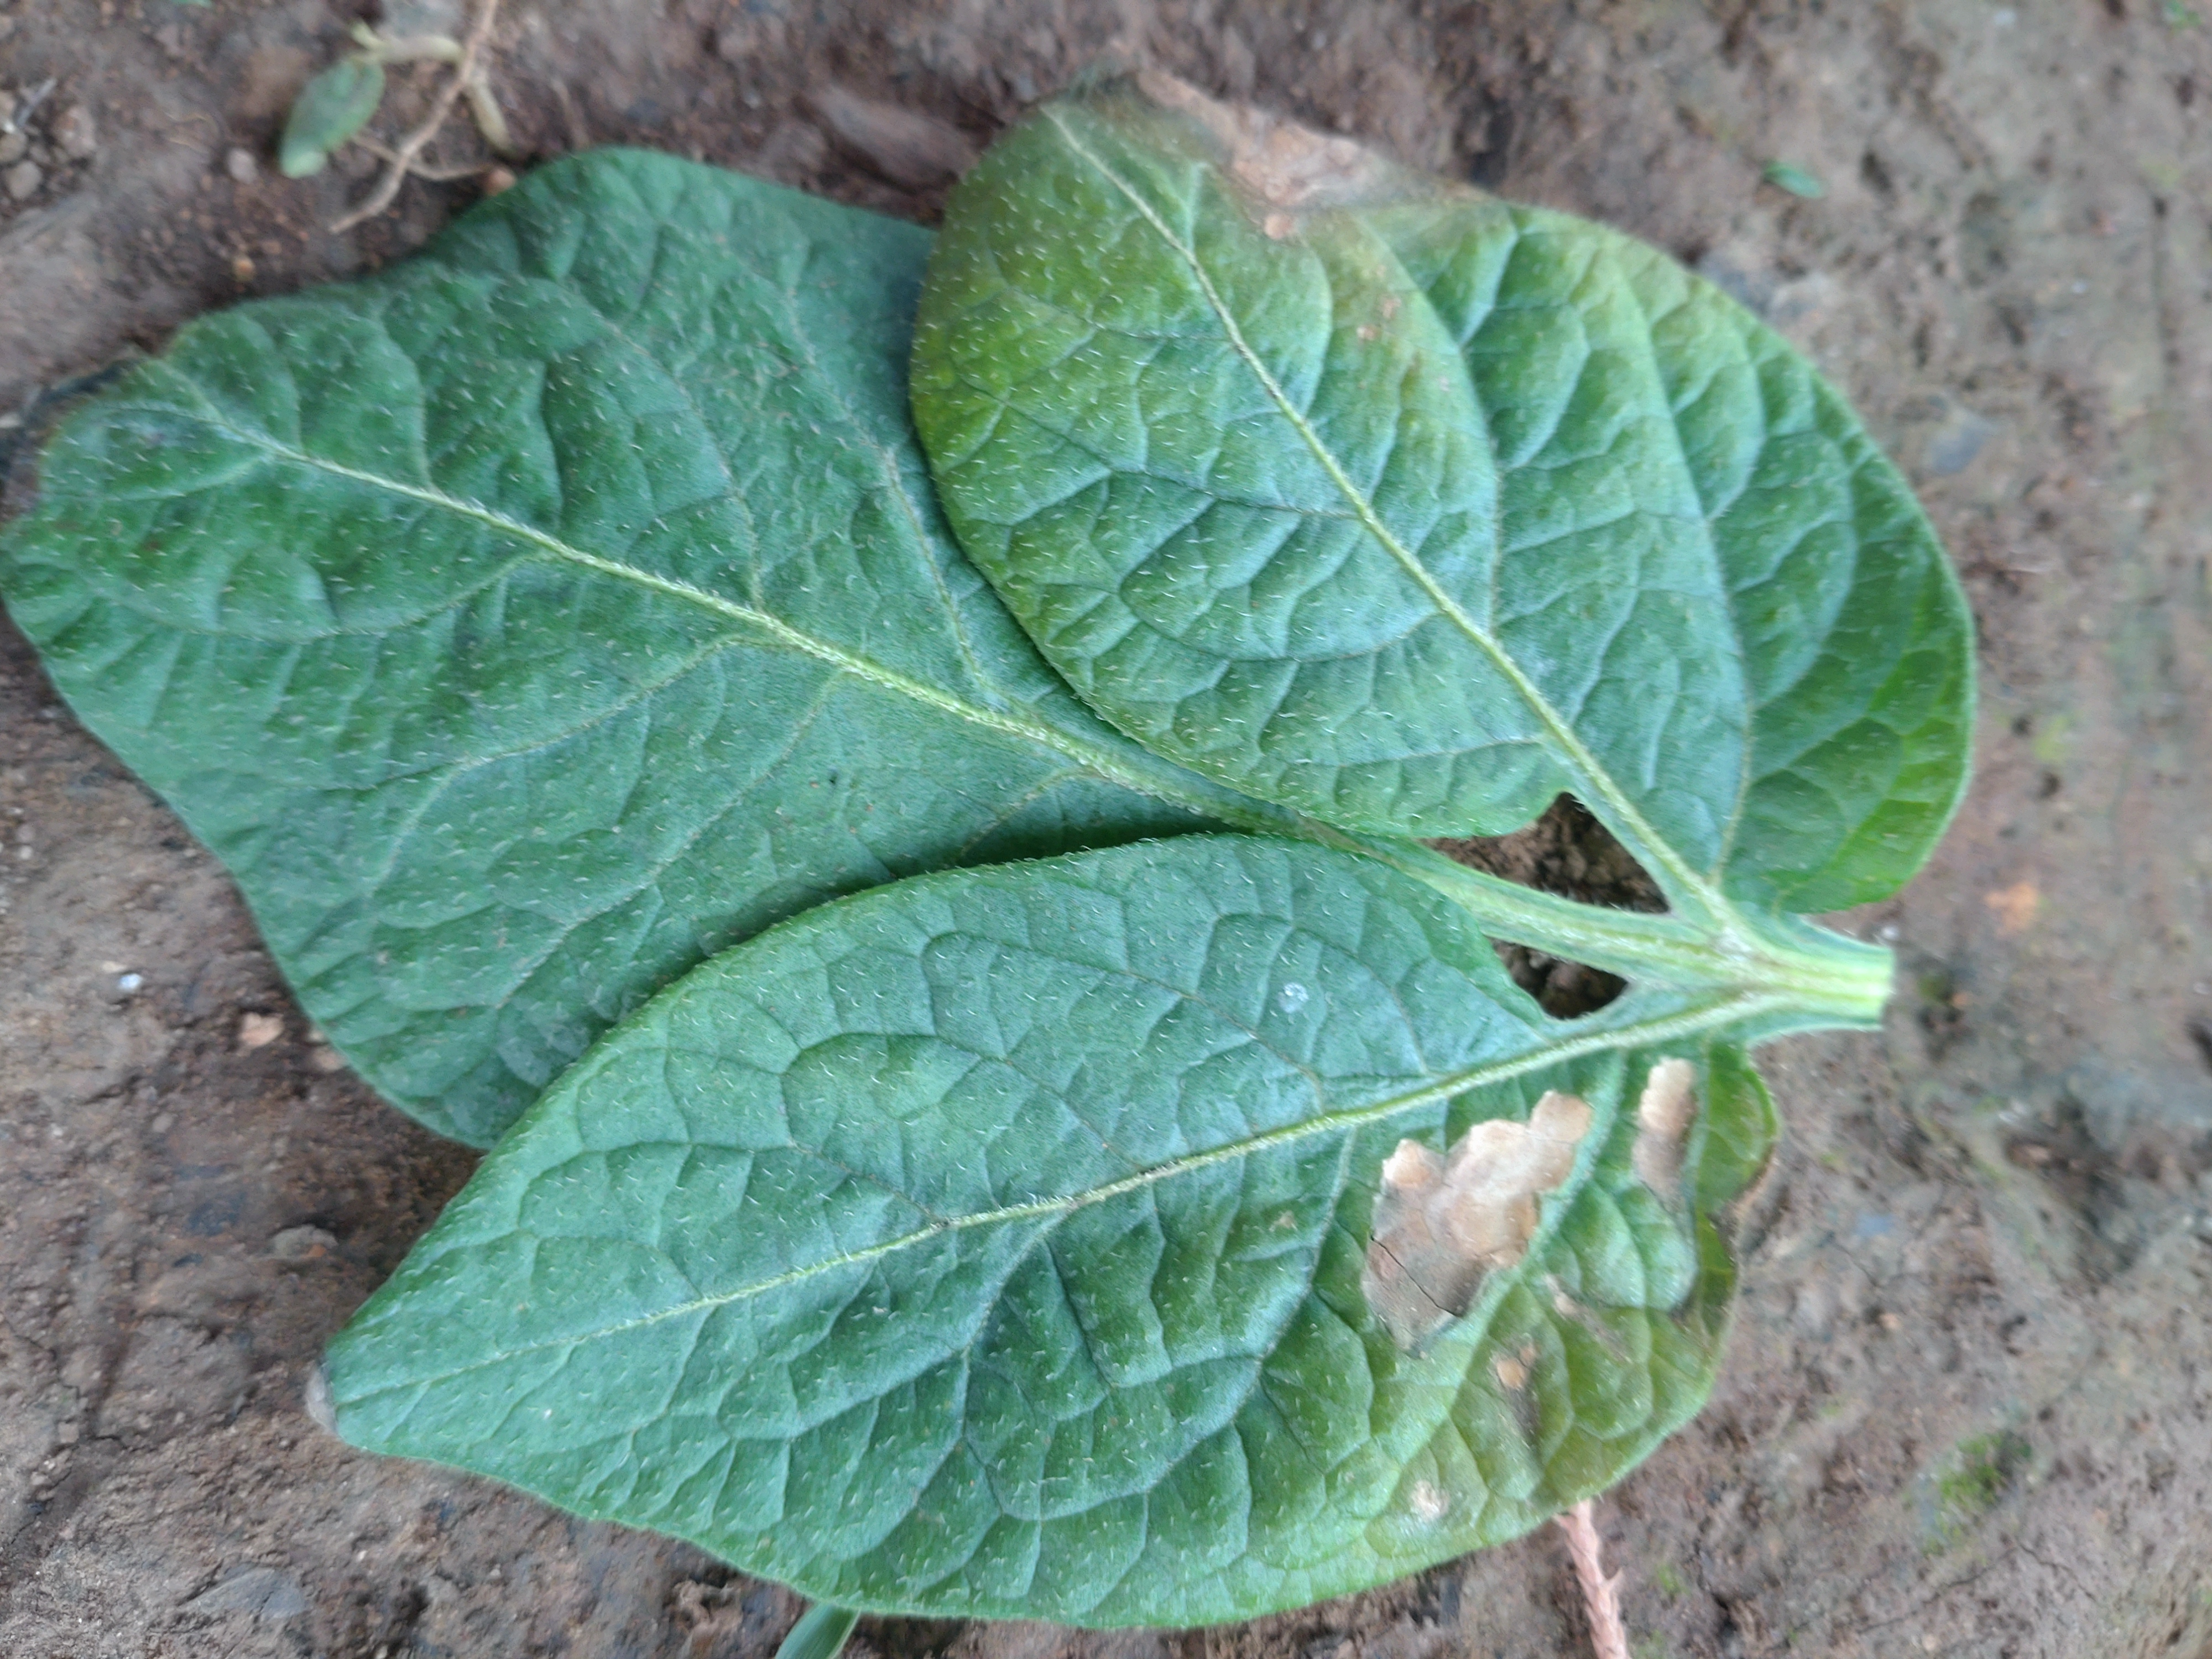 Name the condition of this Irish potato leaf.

early blight
